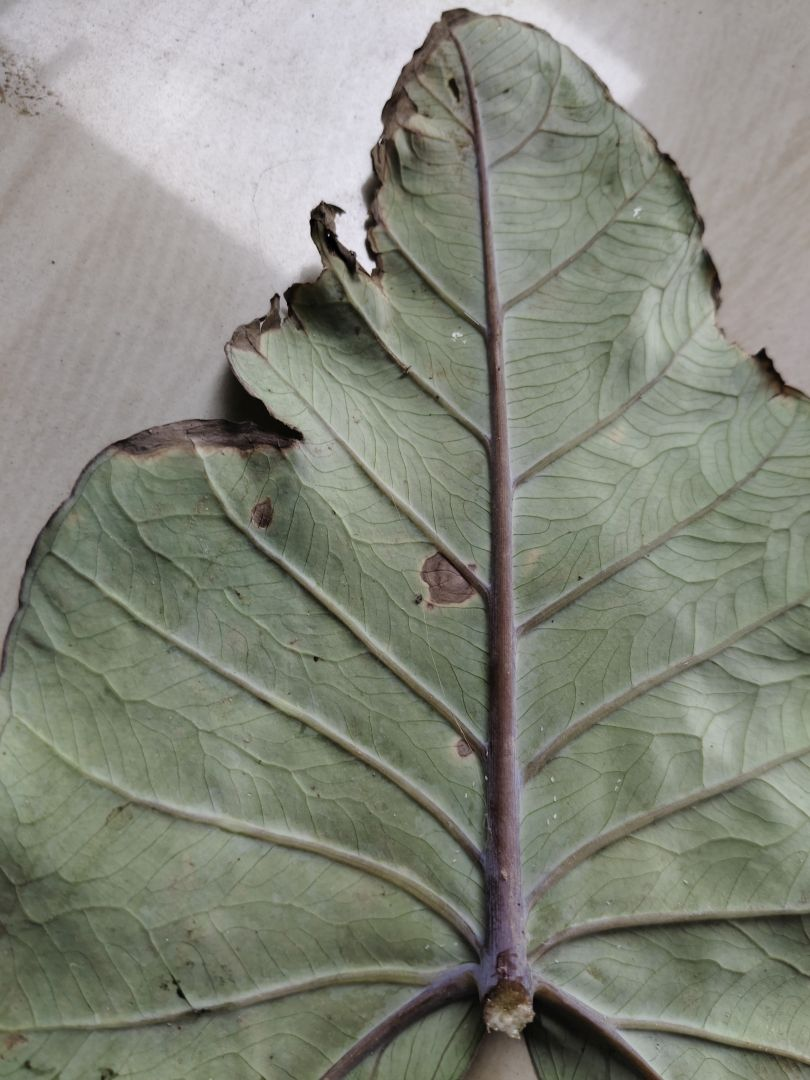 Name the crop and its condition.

taro, leaf blight
